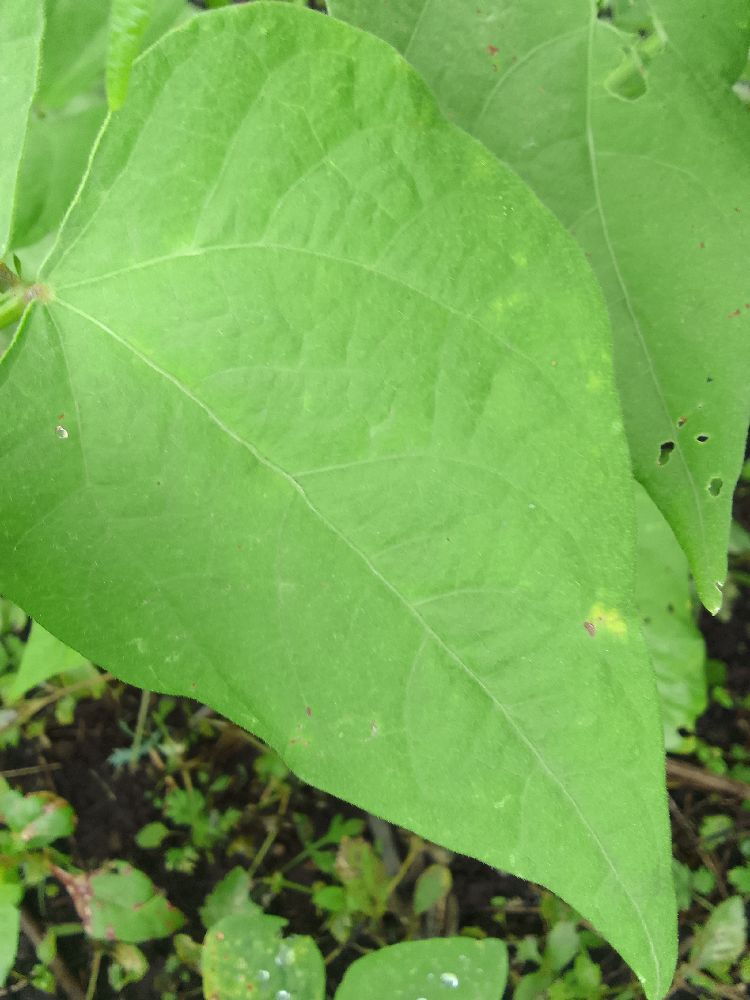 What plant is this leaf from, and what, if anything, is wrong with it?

common bean, healthy
